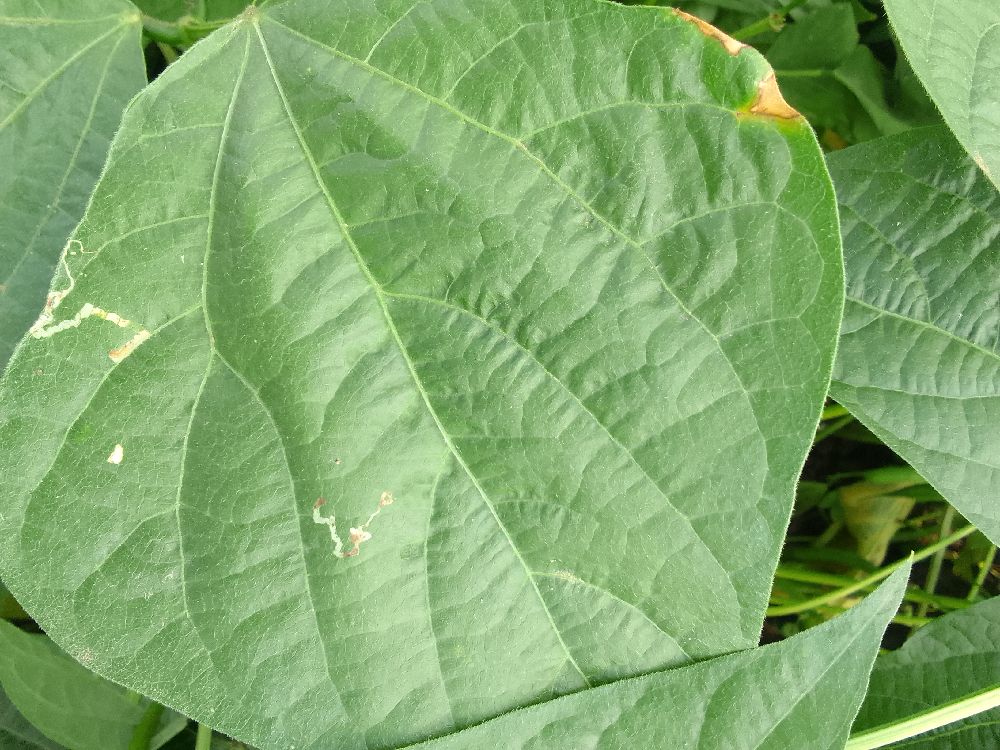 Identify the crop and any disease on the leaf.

common bean, healthy
